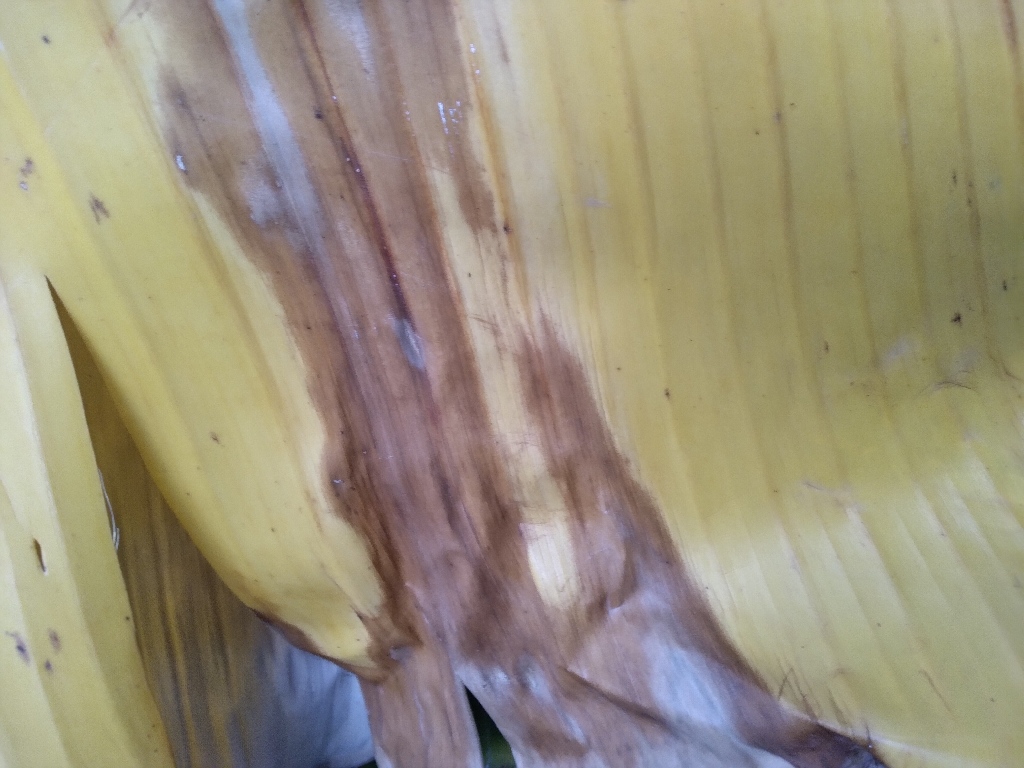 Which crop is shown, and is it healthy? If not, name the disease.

banana, fusarium wilt race 1
